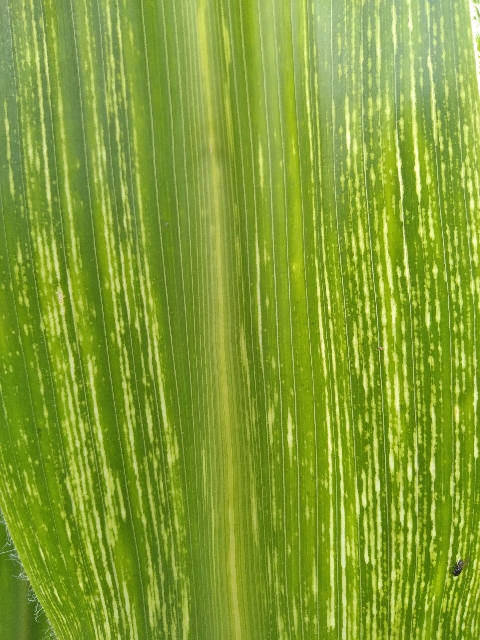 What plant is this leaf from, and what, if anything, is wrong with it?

maize, maize streak virus
